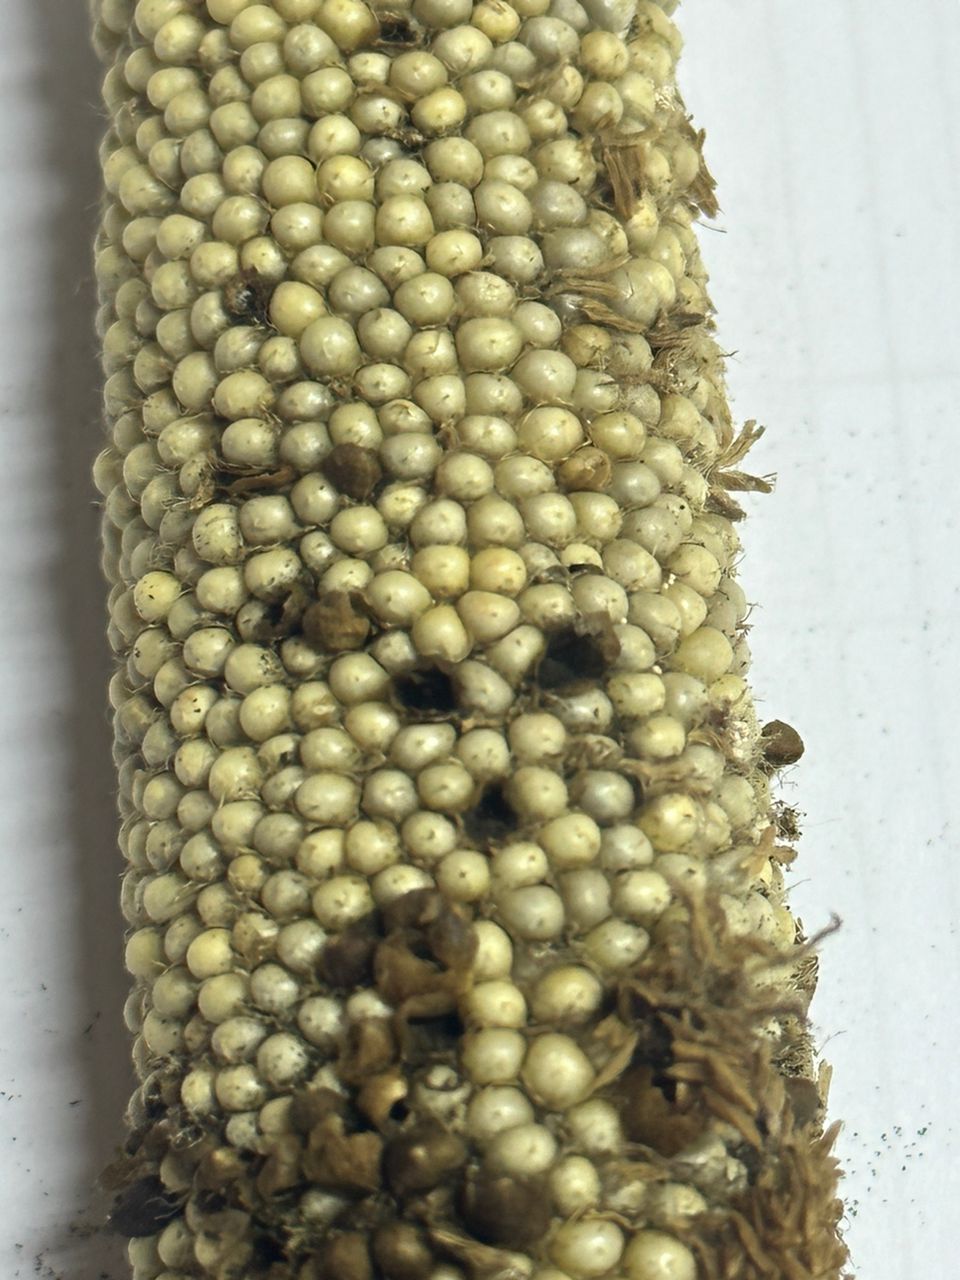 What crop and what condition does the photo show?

pearl millet, smut
